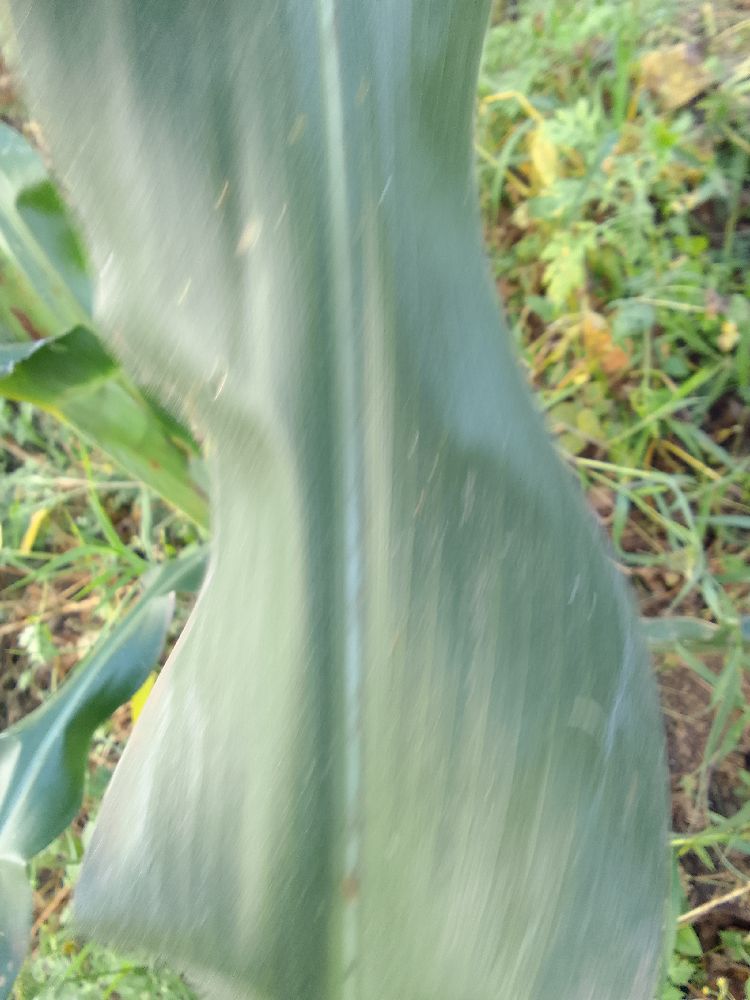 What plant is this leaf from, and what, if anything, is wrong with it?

maize, healthy
